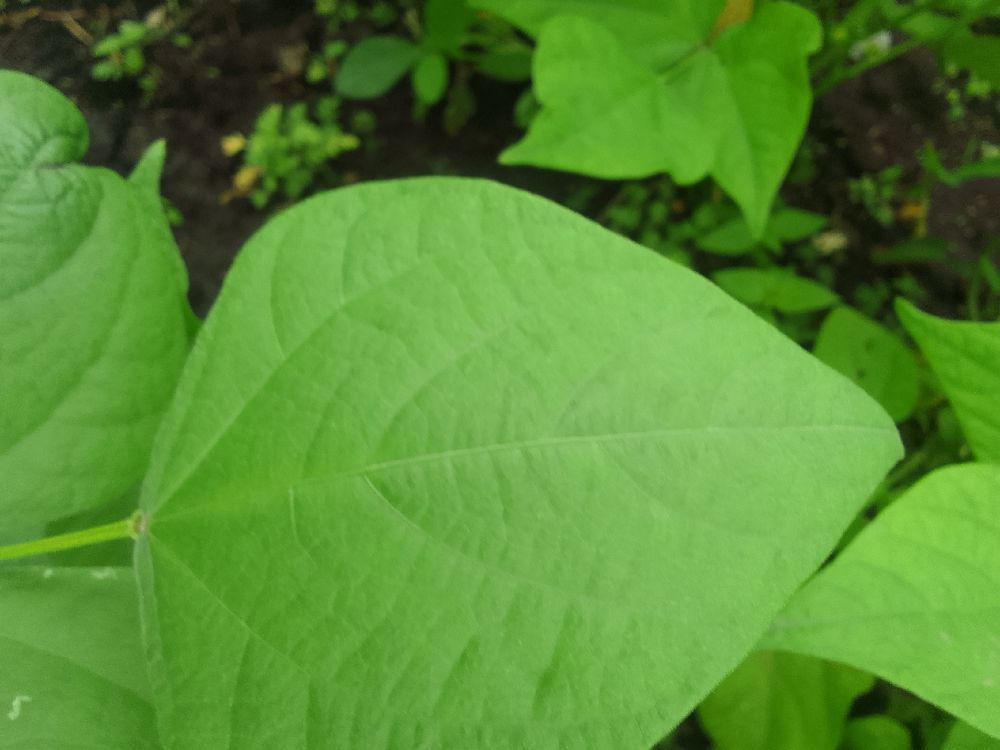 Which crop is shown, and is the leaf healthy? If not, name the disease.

common bean, healthy
